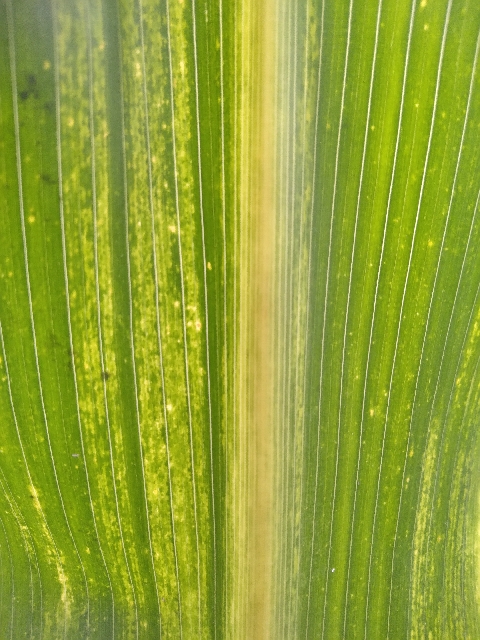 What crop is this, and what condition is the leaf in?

maize, maize lethal necrosis
